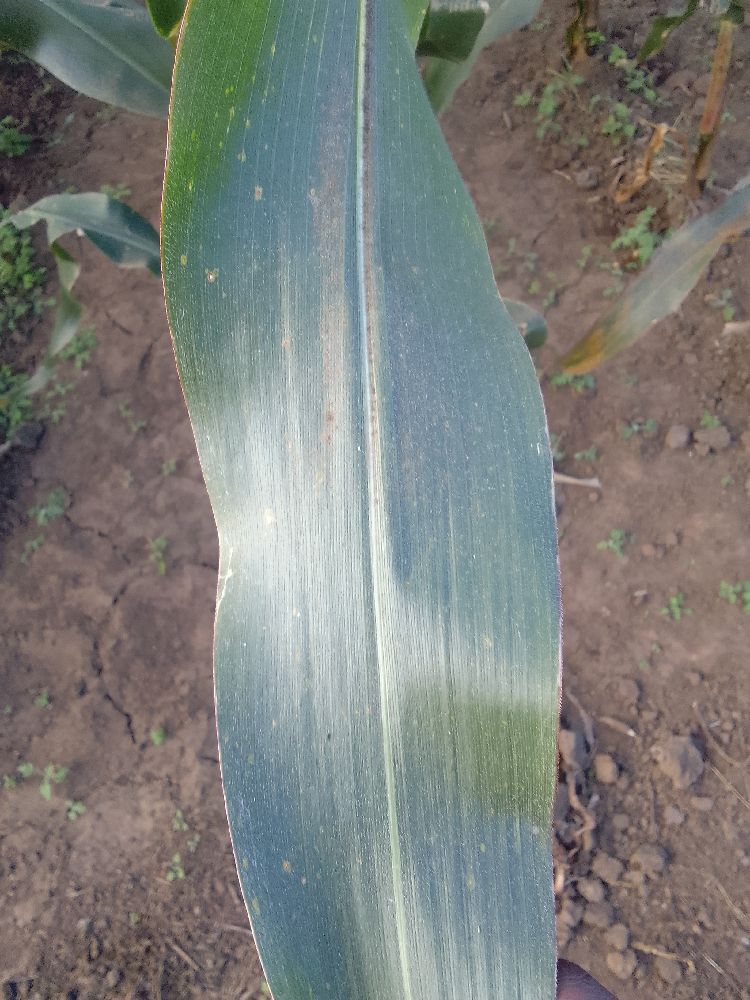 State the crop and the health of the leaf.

maize, healthy
